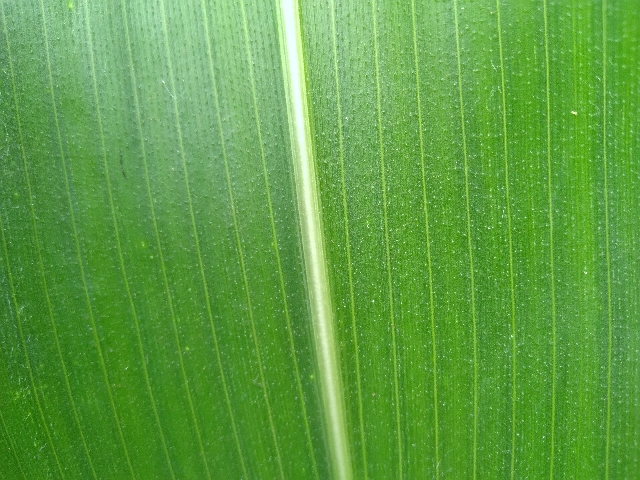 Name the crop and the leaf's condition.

maize, healthy
